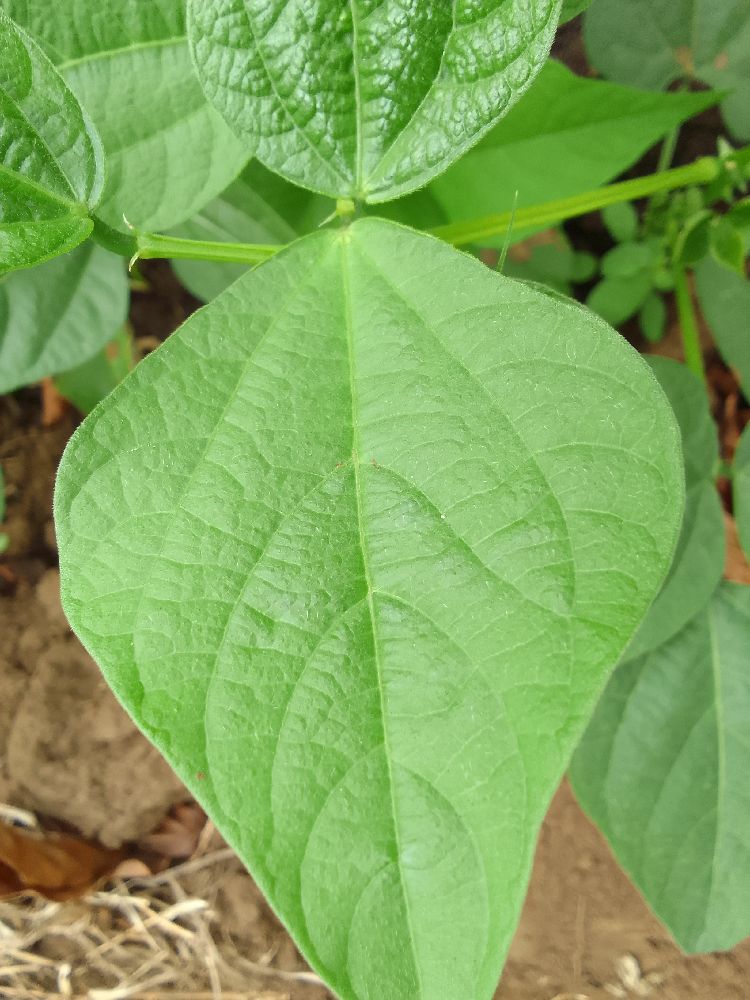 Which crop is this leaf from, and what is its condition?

common bean, healthy
